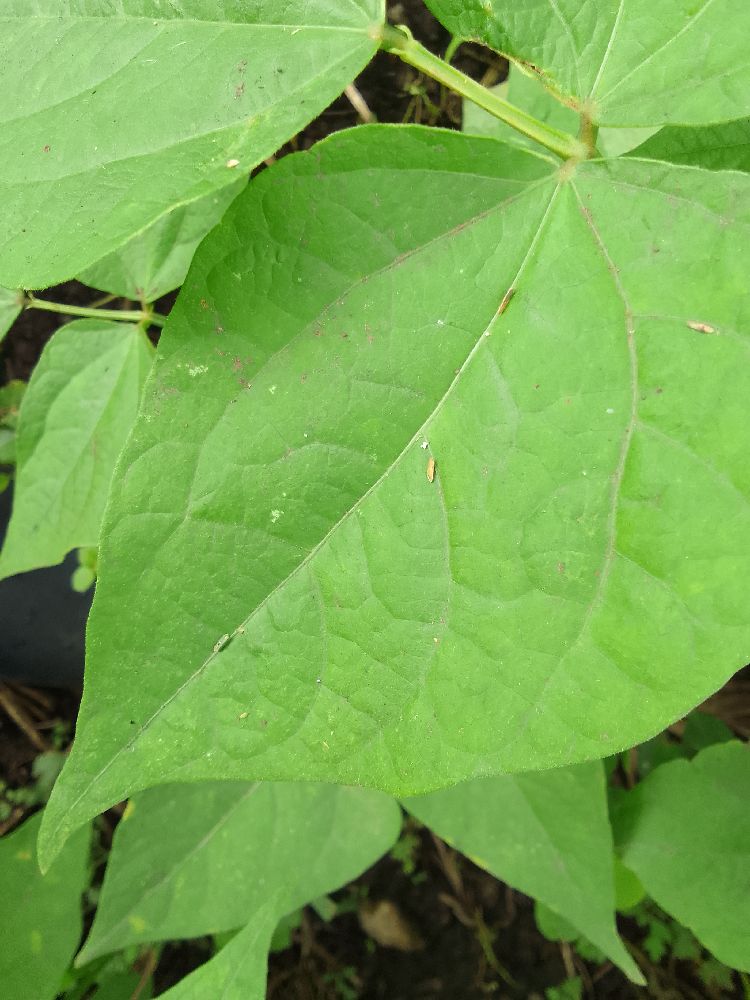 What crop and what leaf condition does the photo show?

common bean, healthy
